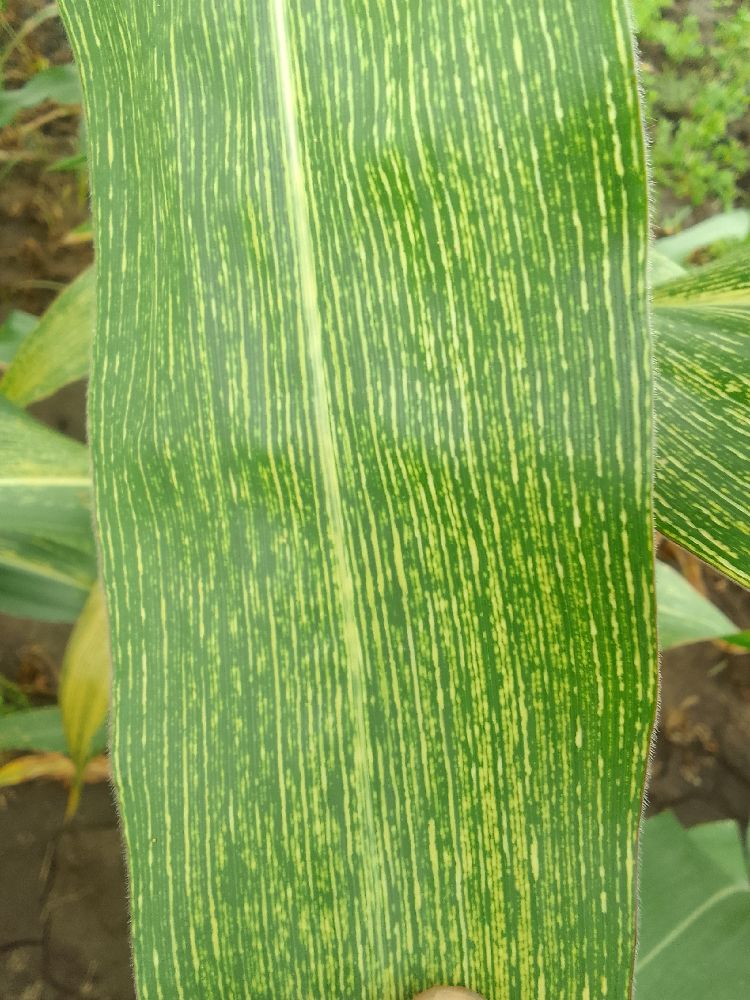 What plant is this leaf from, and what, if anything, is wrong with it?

maize, maize streak virus
